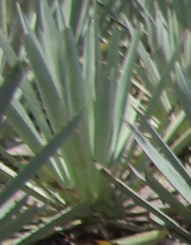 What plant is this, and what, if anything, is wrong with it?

agave, healthy
